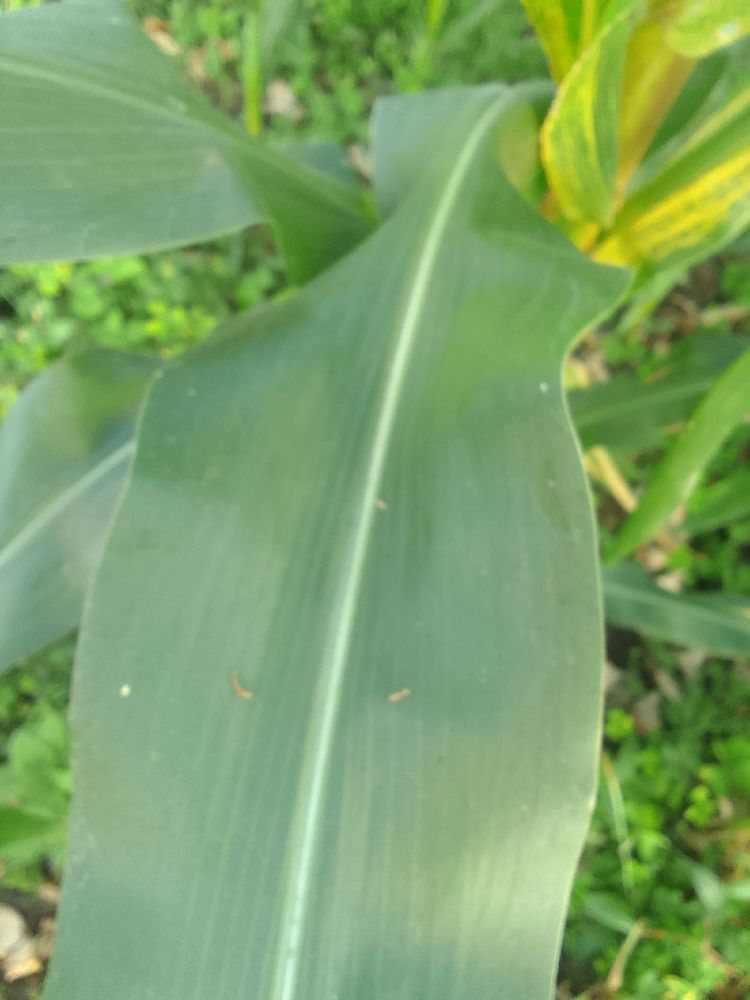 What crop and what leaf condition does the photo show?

maize, healthy
